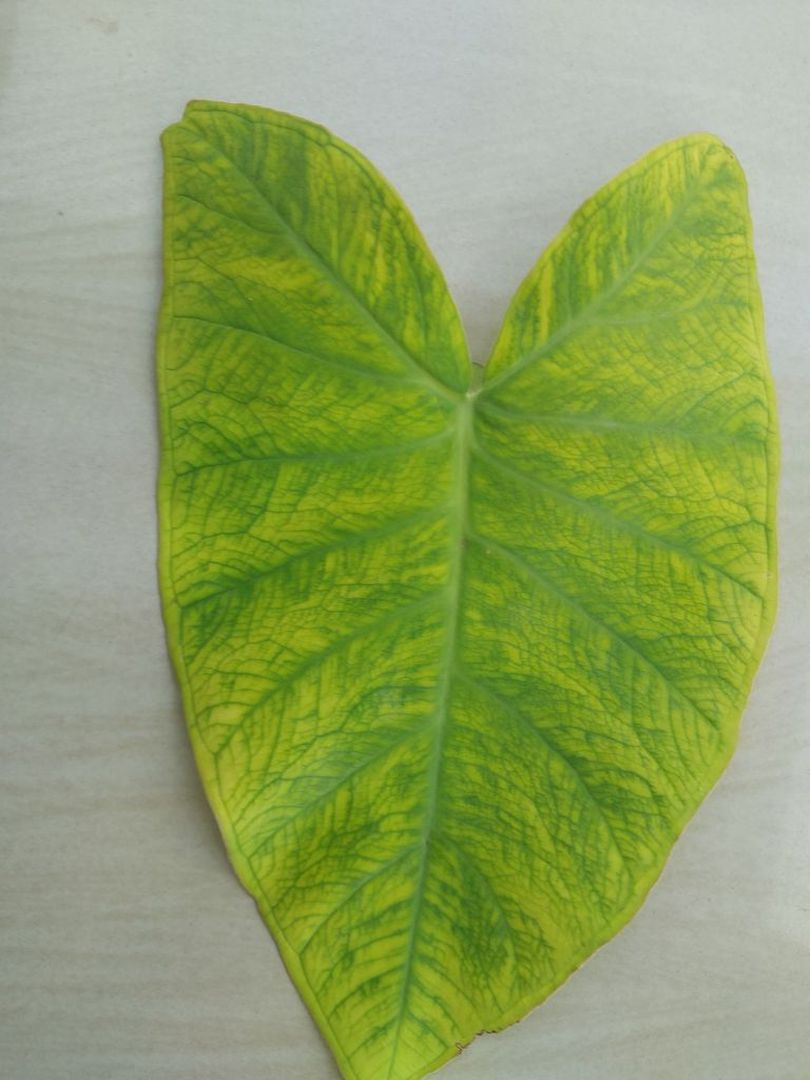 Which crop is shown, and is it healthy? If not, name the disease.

taro, mosaic
